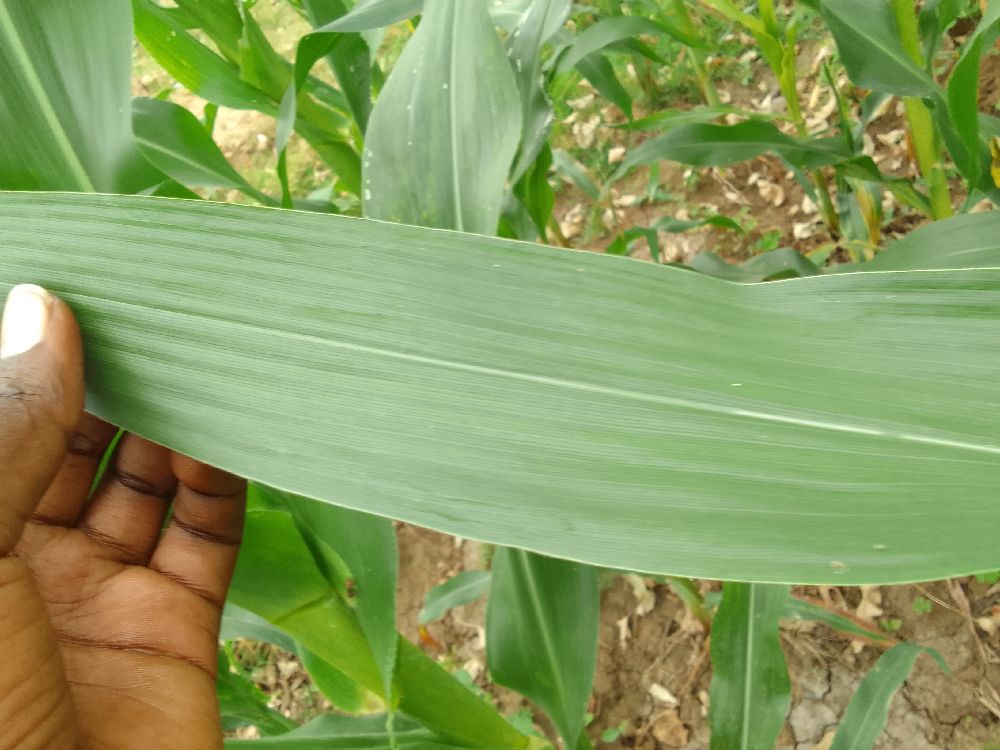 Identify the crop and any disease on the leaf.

maize, healthy
